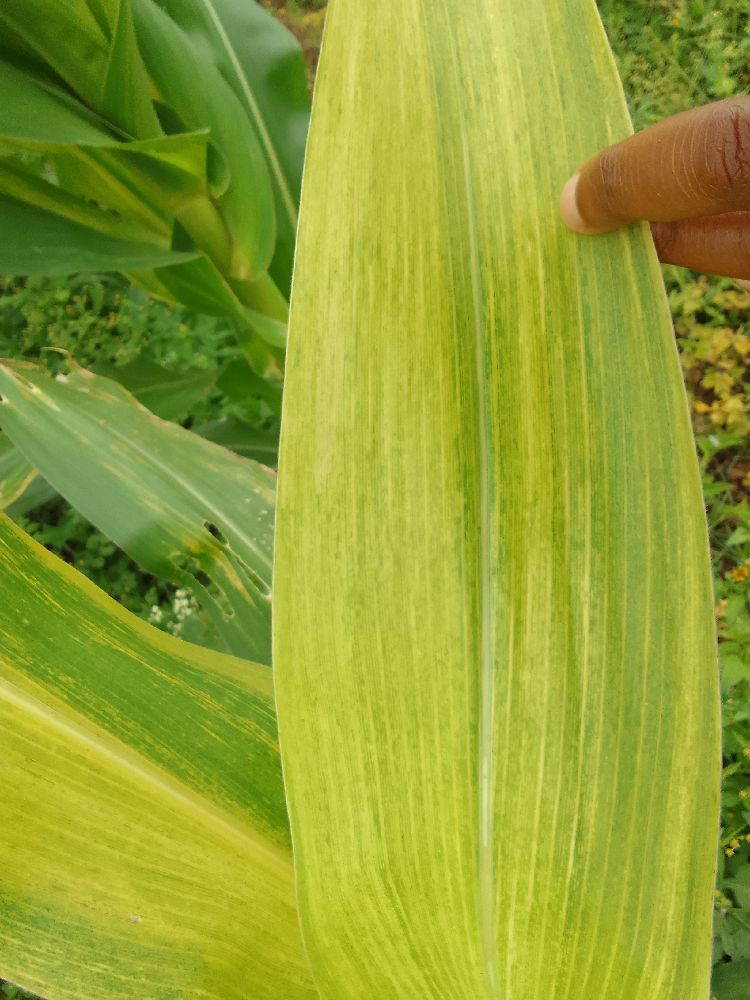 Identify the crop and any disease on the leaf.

maize, maize lethal necrosis
